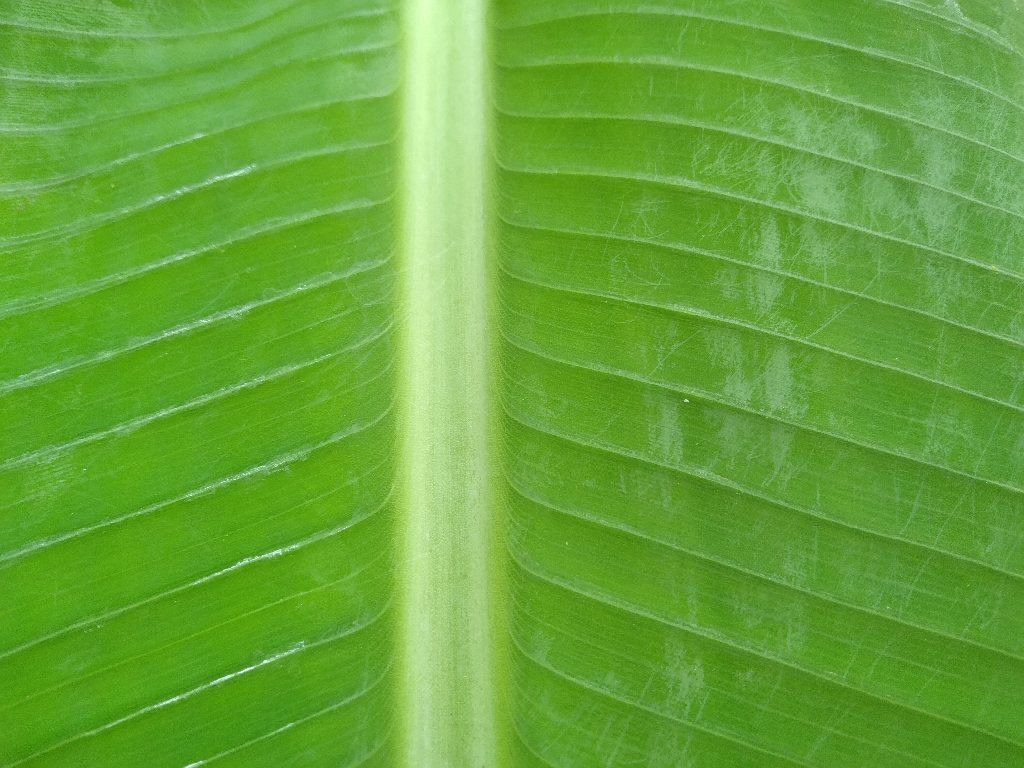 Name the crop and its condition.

banana, healthy
